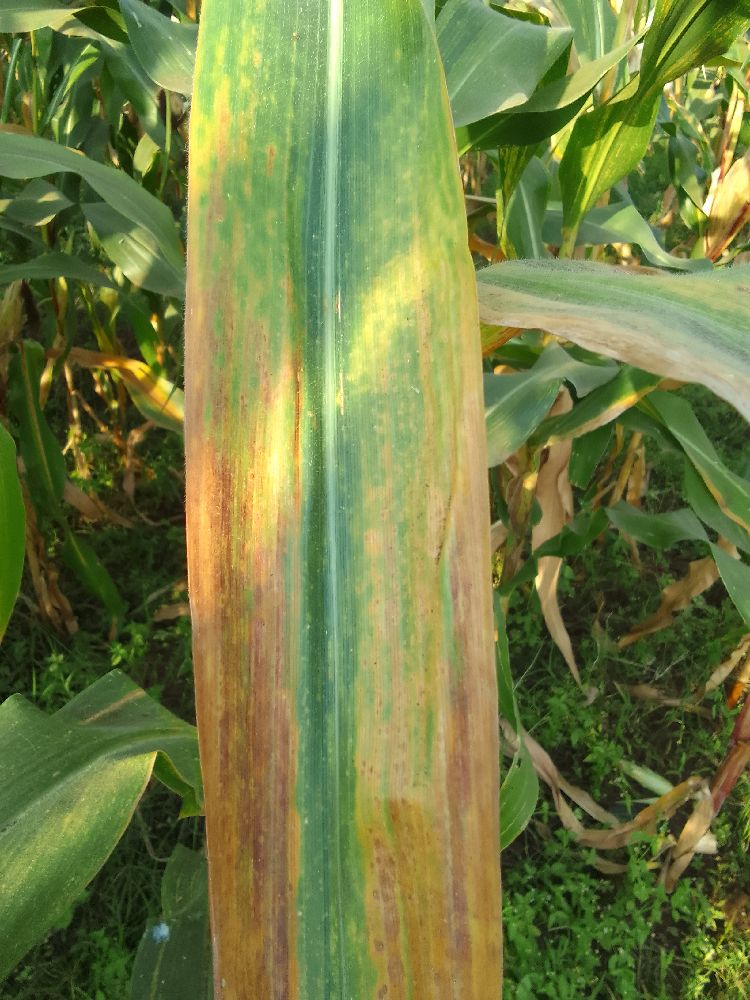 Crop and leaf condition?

maize, maize lethal necrosis
